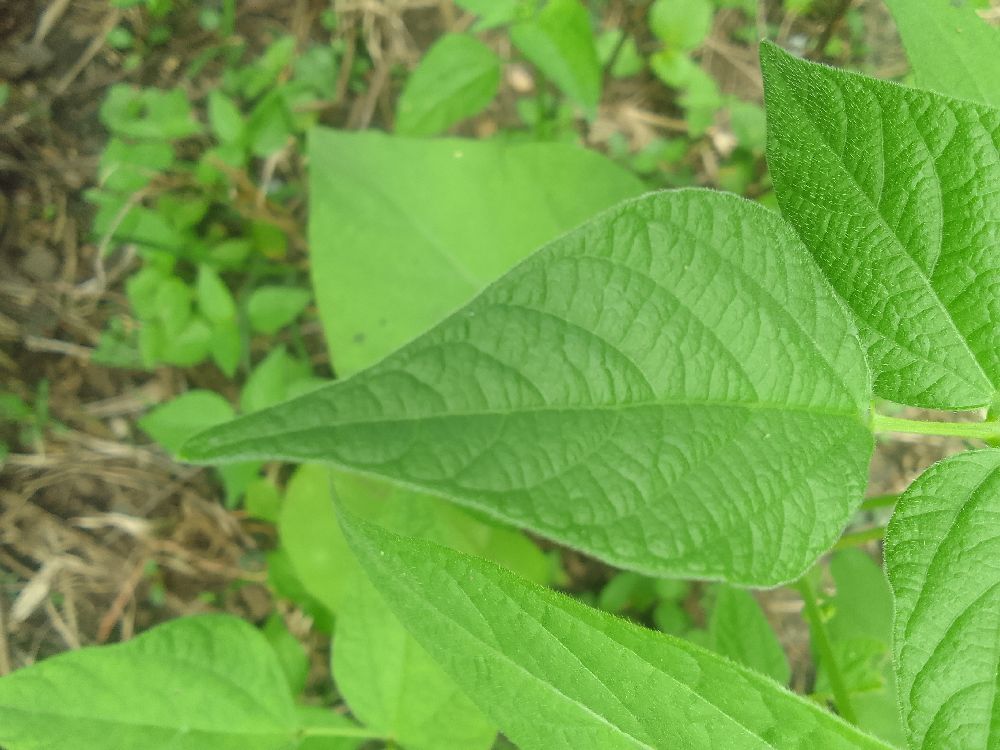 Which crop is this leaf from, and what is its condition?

common bean, healthy
